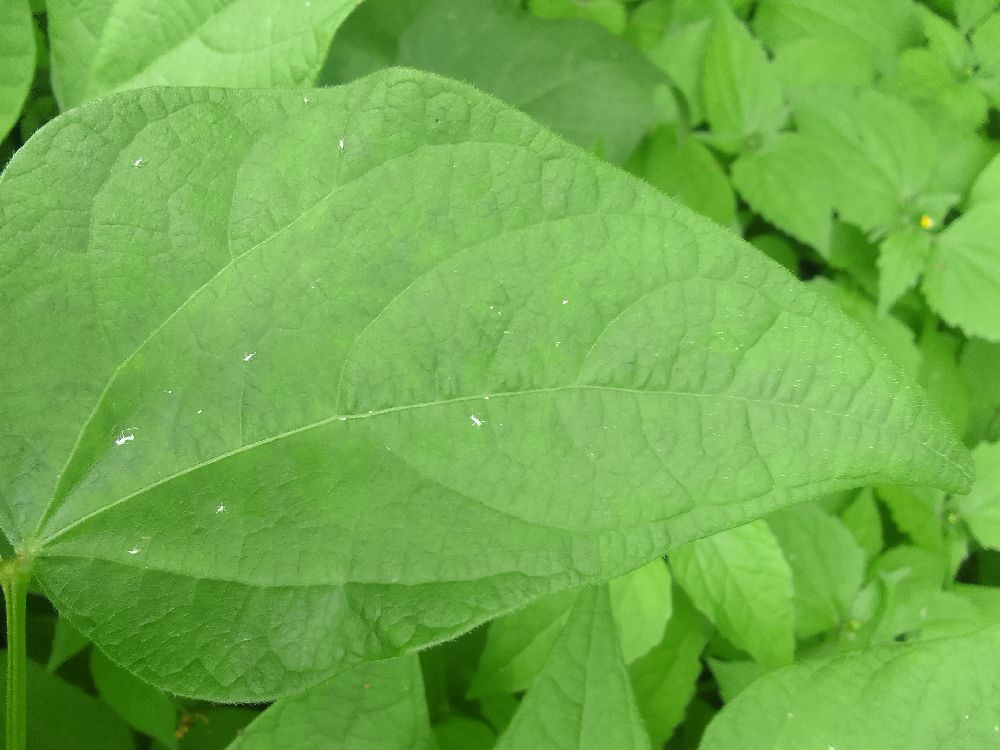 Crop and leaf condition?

common bean, healthy
